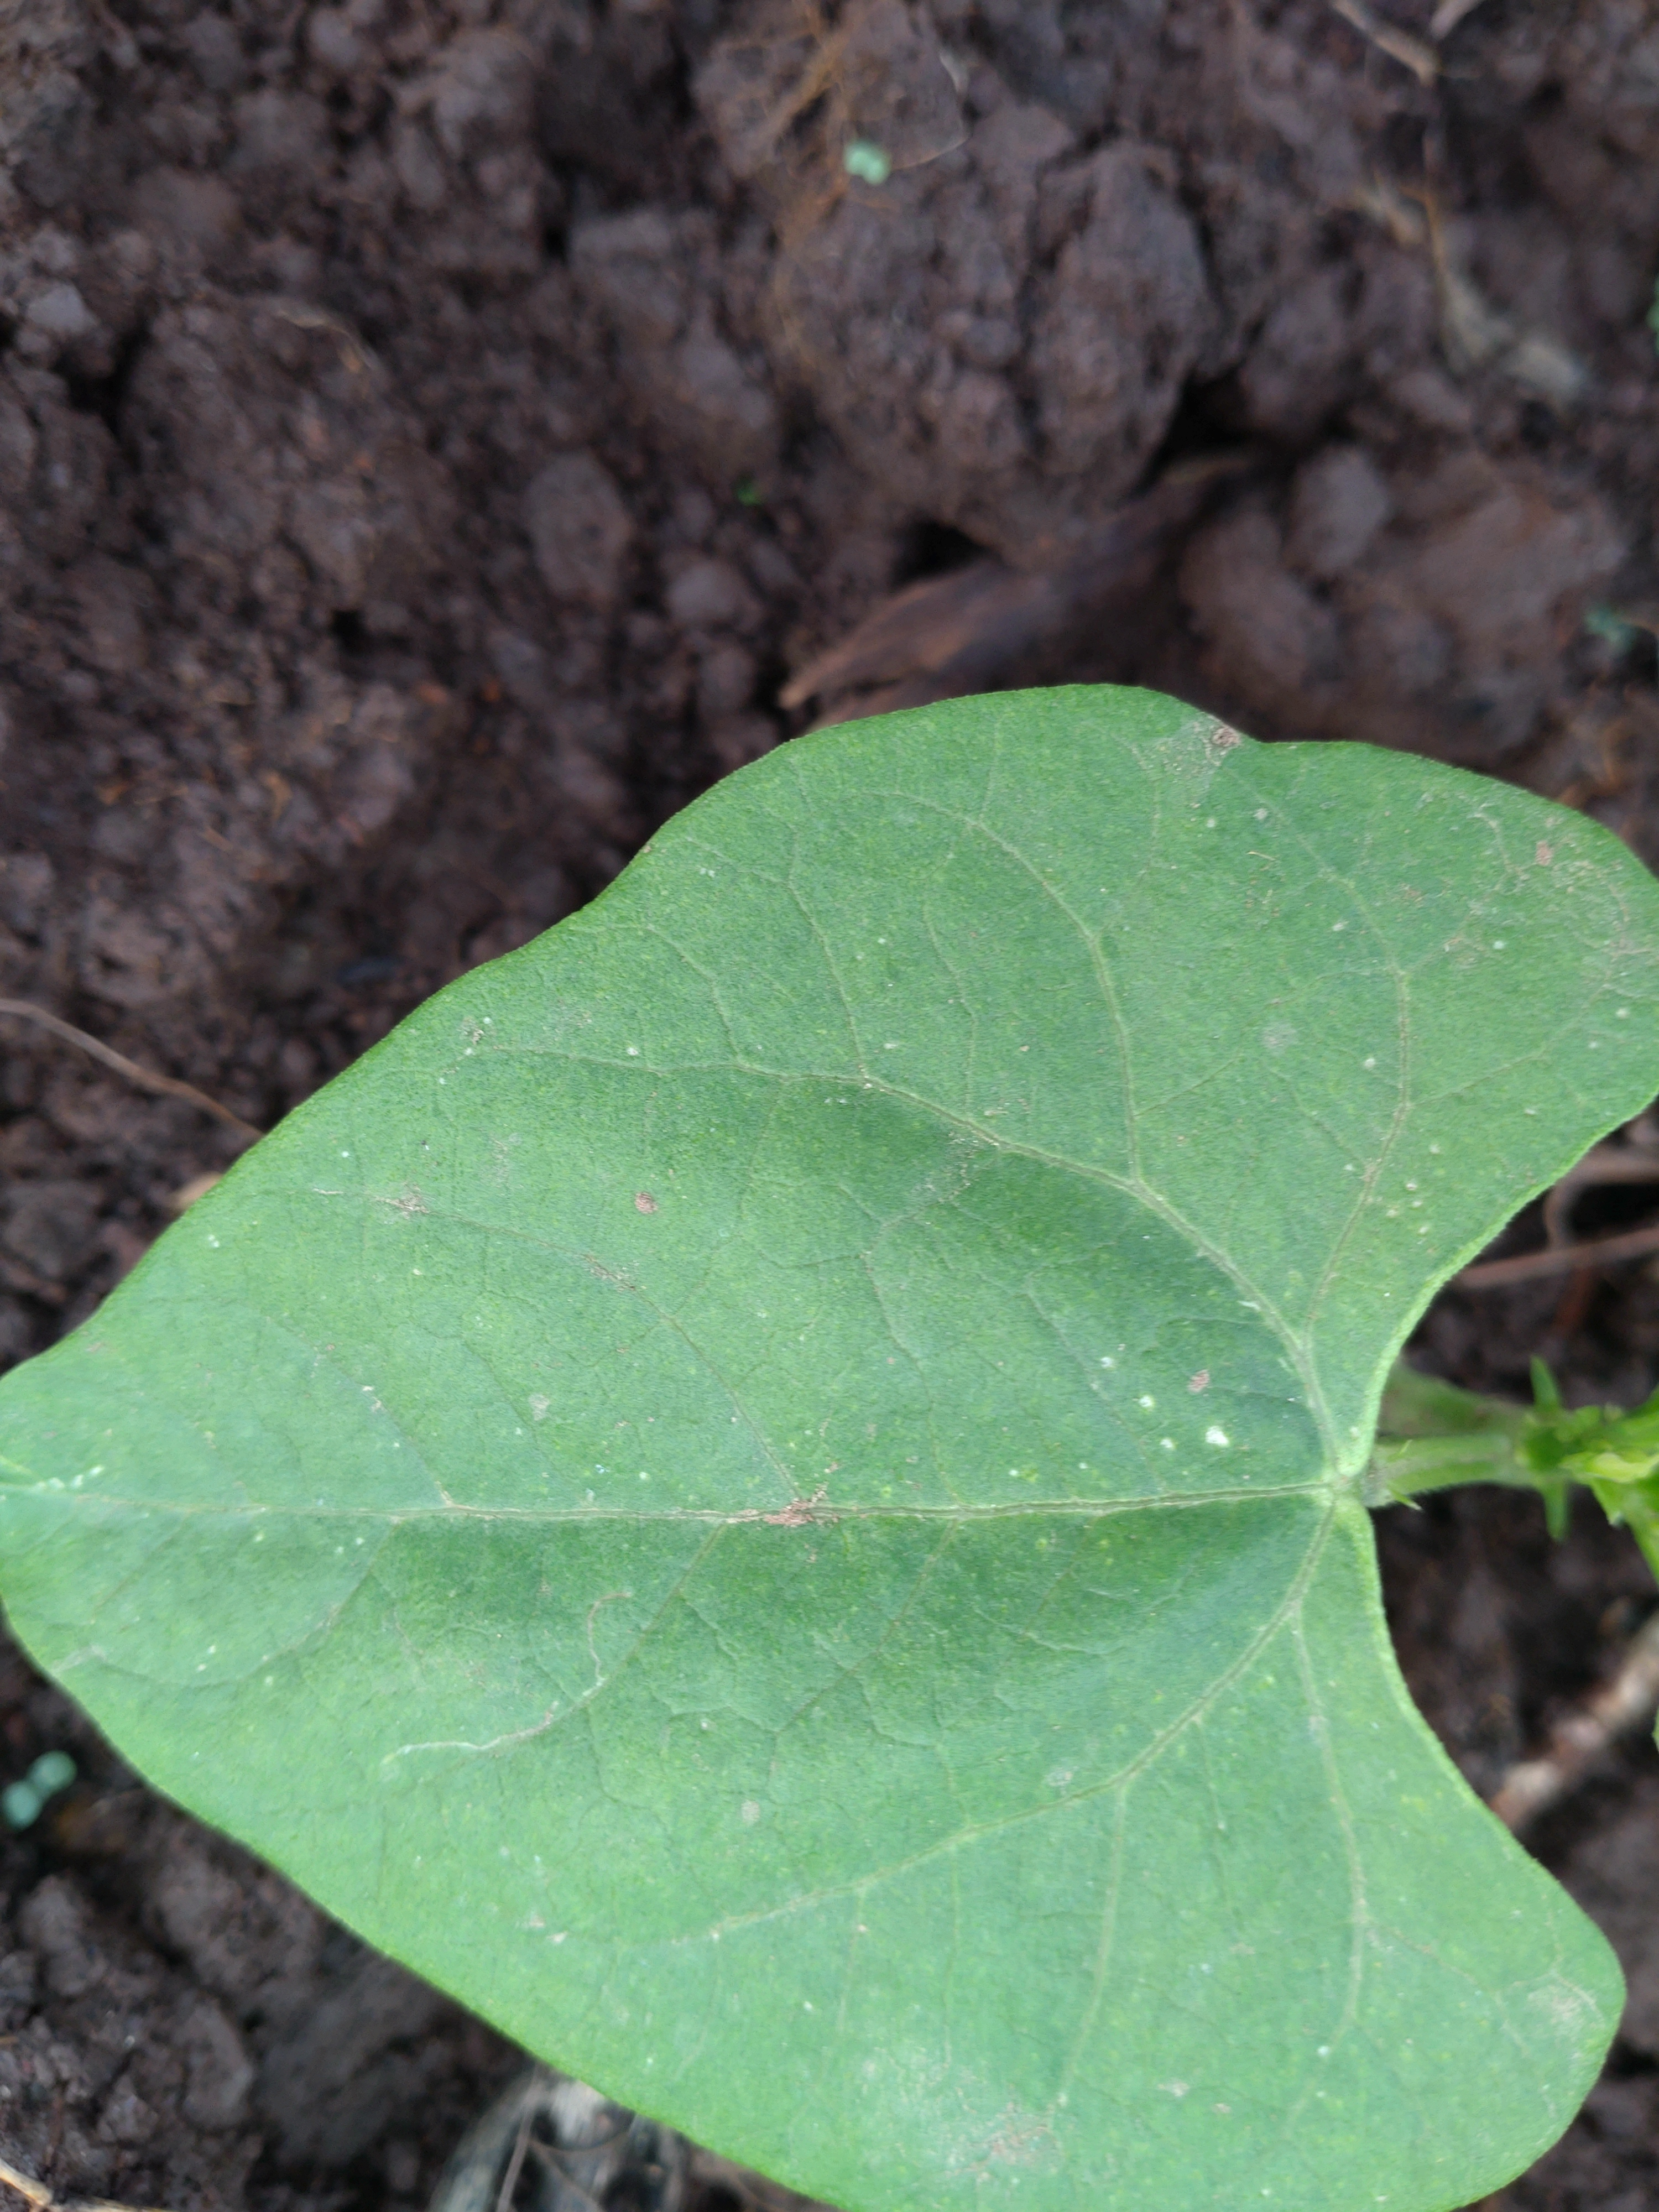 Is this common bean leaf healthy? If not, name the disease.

healthy
